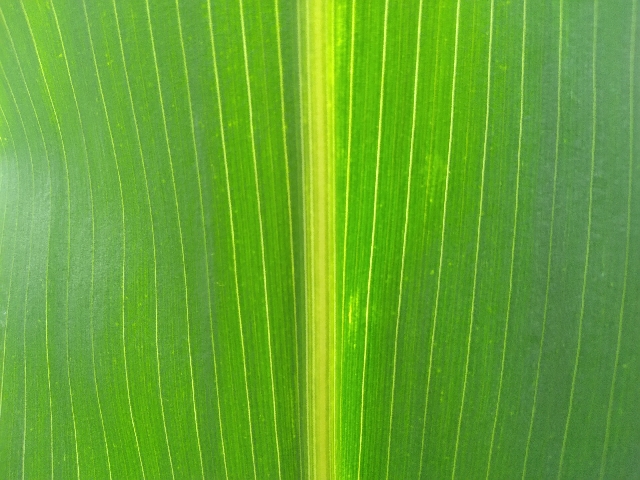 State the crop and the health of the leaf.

maize, healthy
